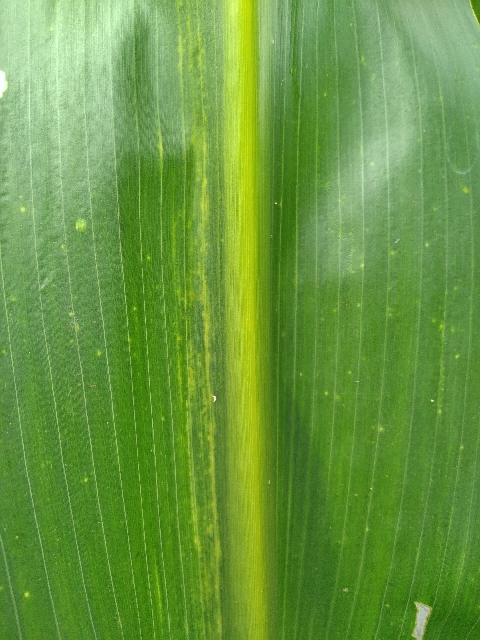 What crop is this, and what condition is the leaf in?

maize, maize lethal necrosis
